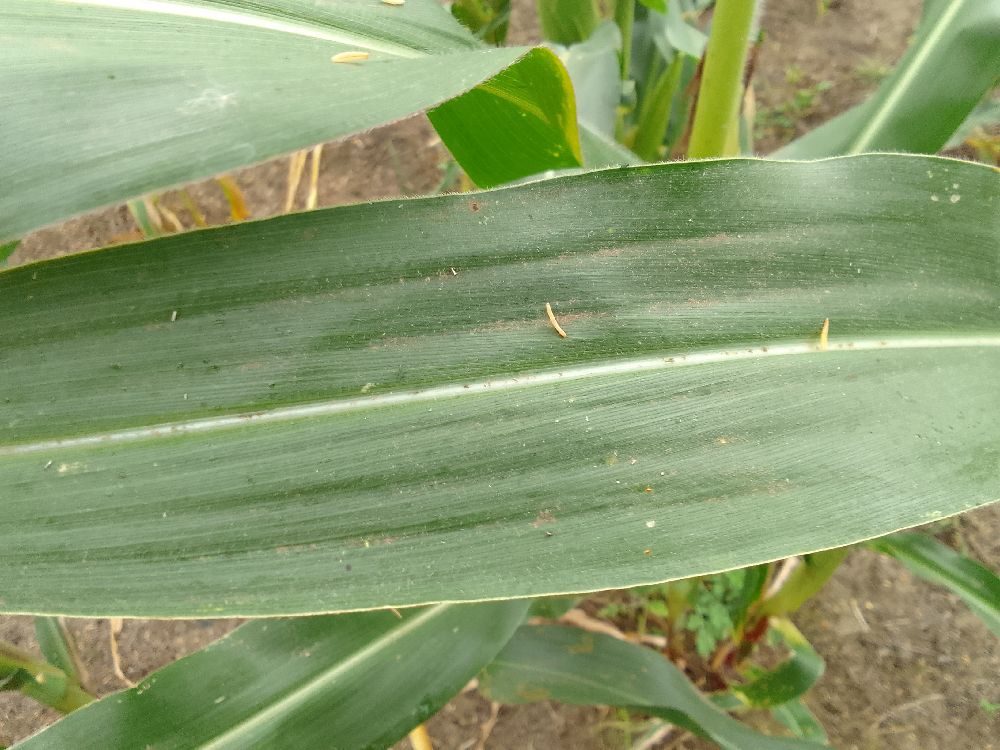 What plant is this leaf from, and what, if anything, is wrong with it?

maize, healthy
